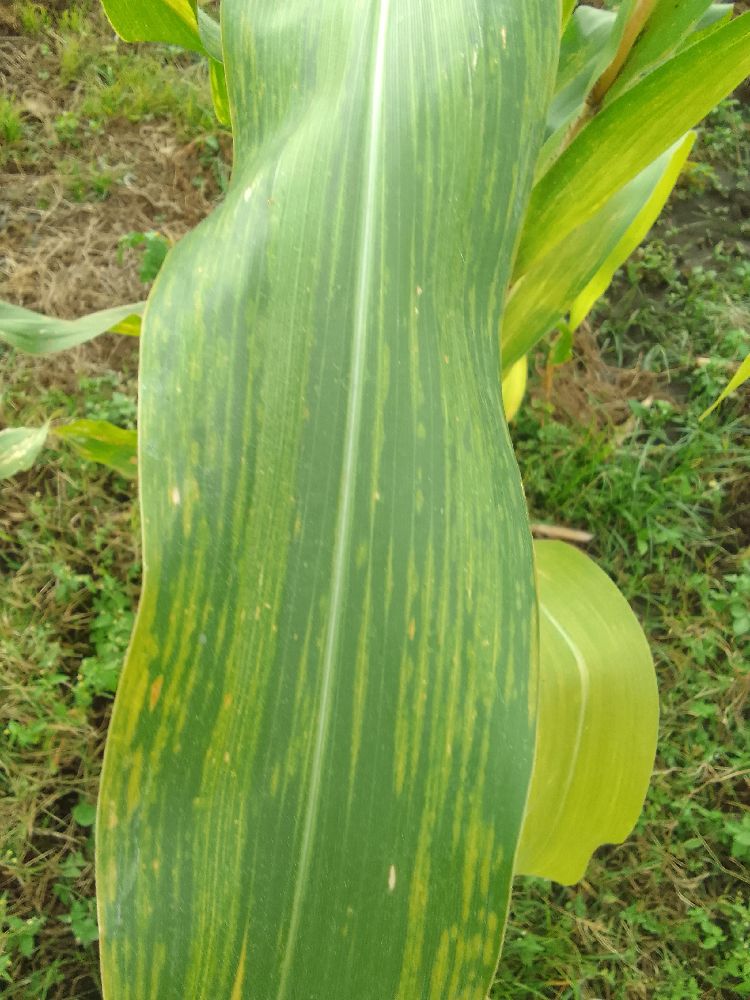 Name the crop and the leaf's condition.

maize, maize lethal necrosis
